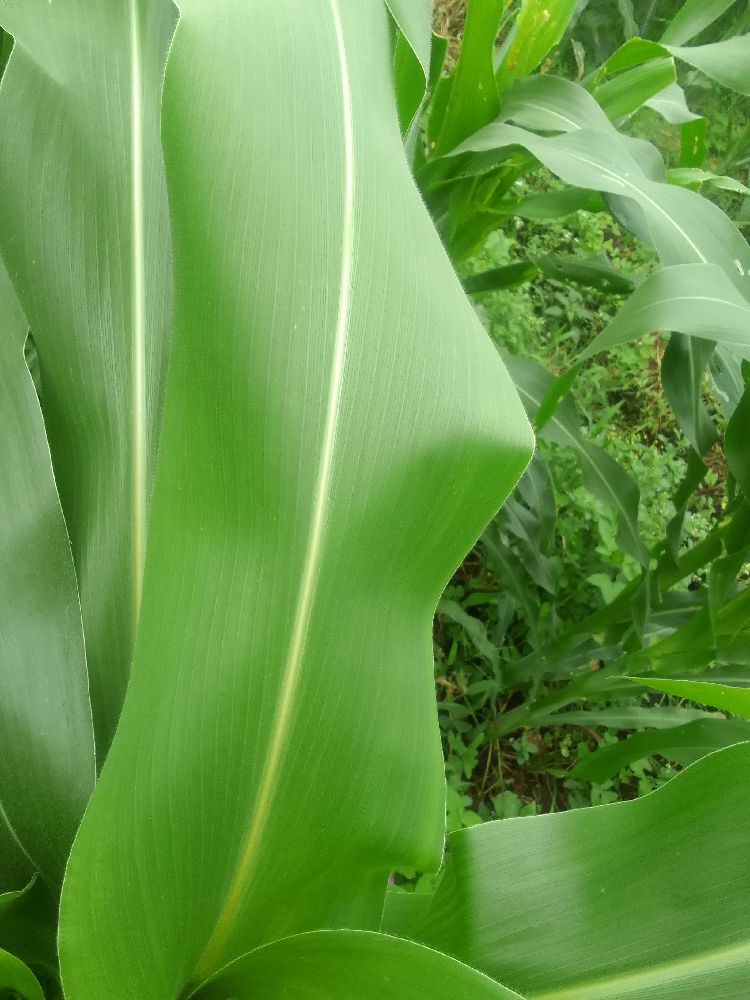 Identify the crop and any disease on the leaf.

maize, healthy
